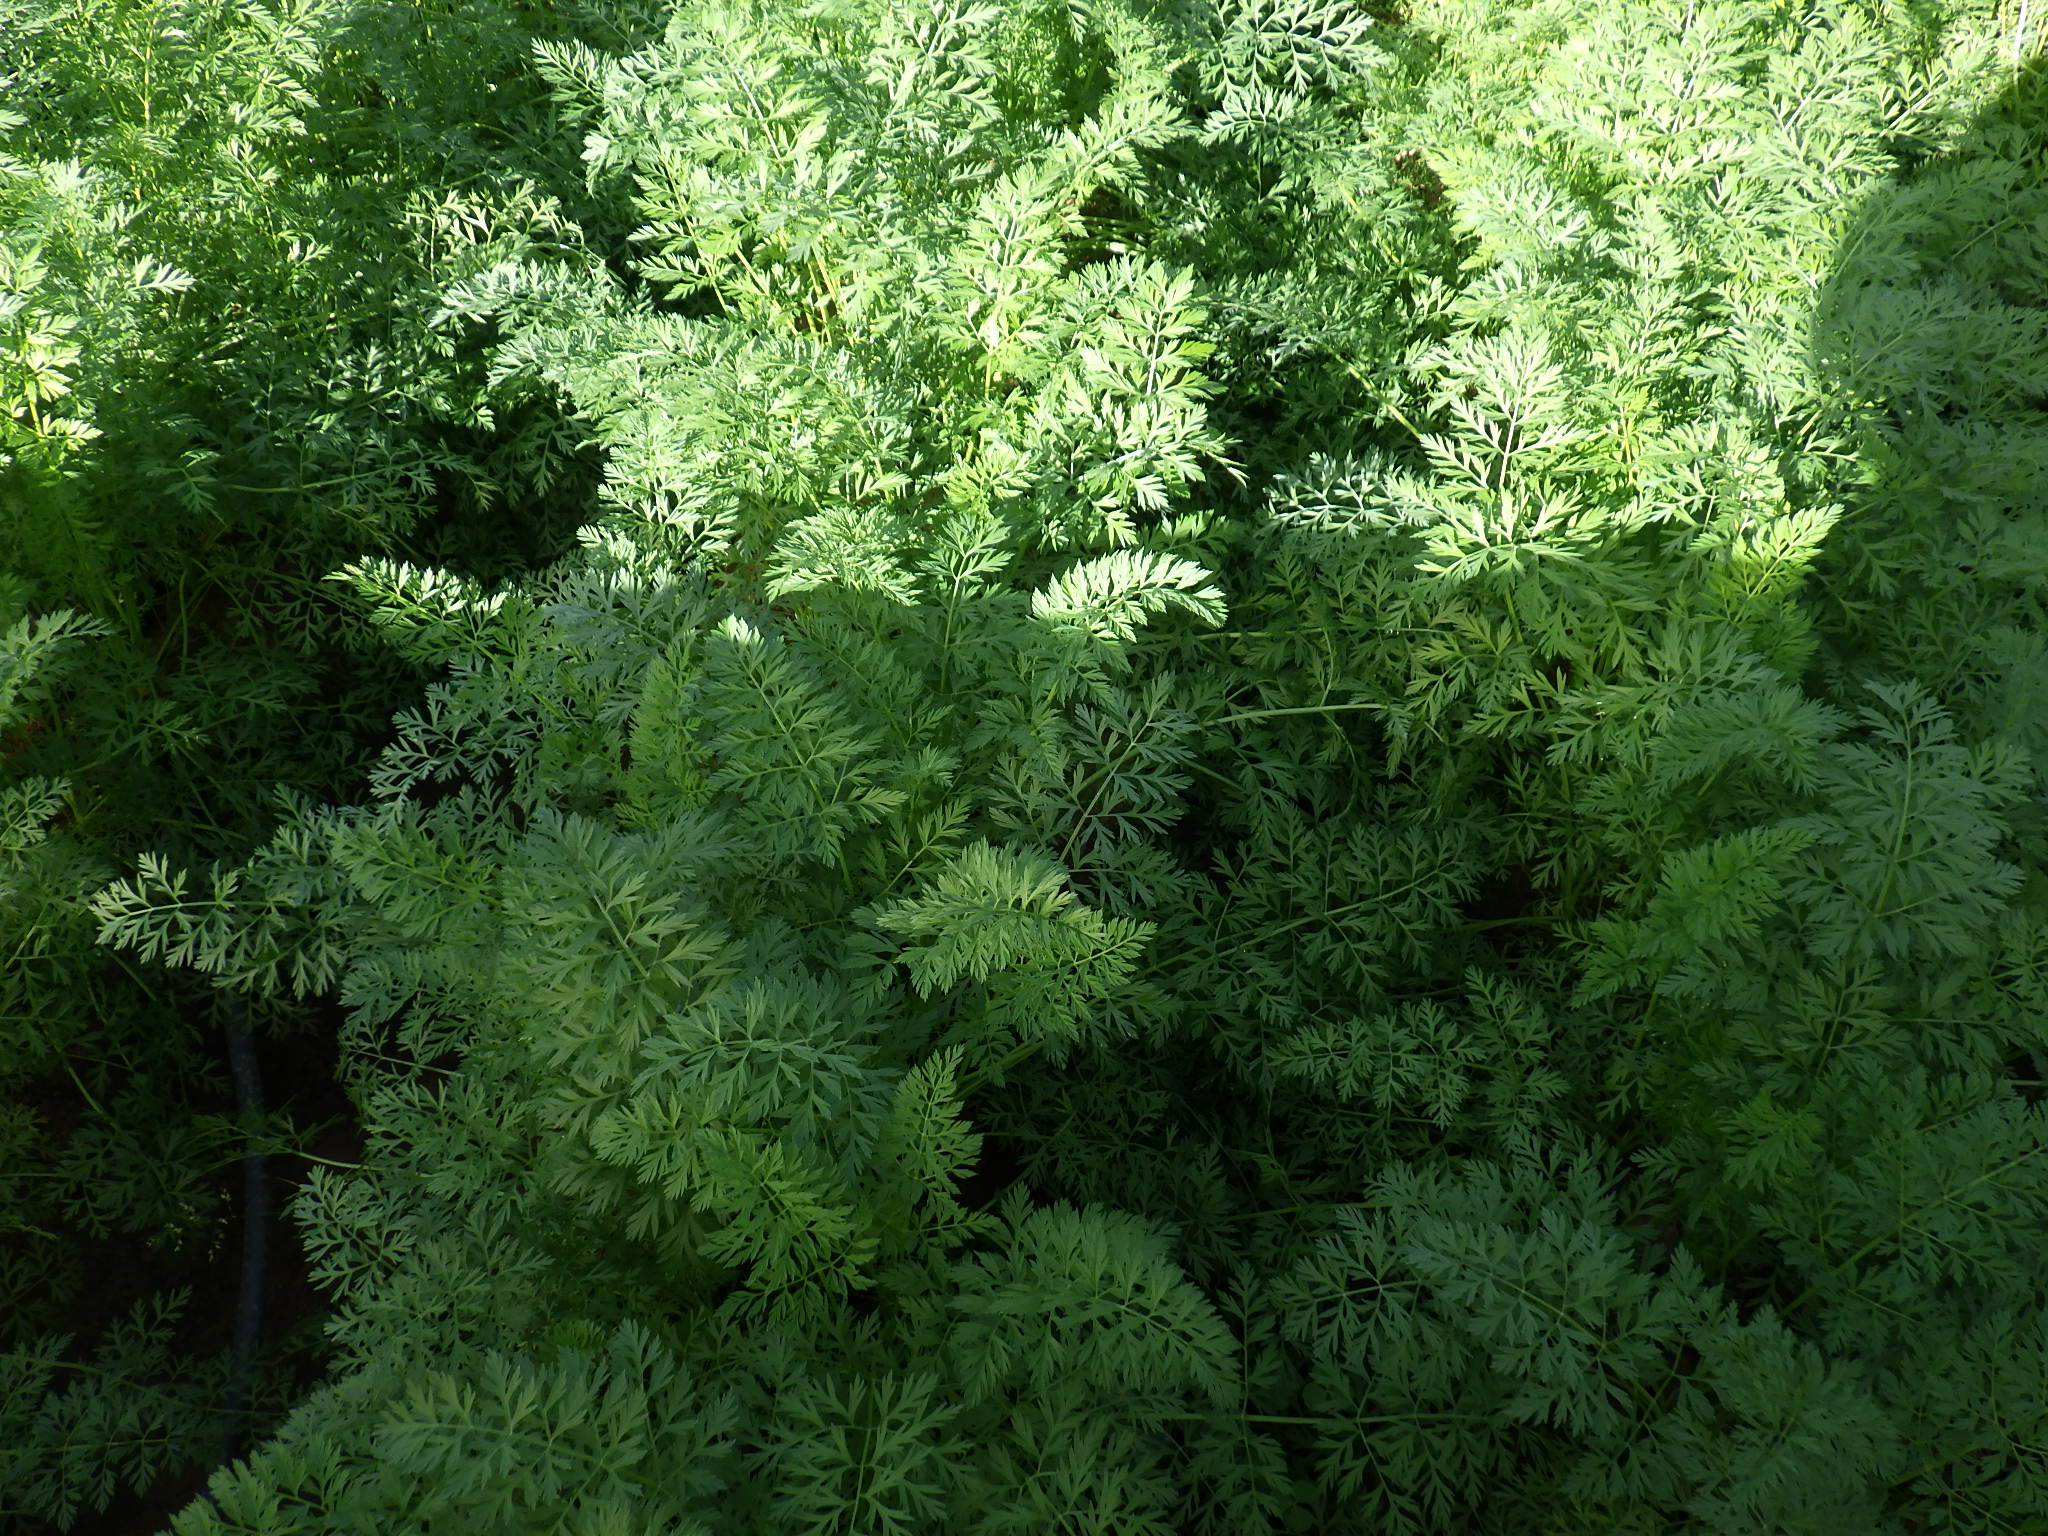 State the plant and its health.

carrot, healthy
